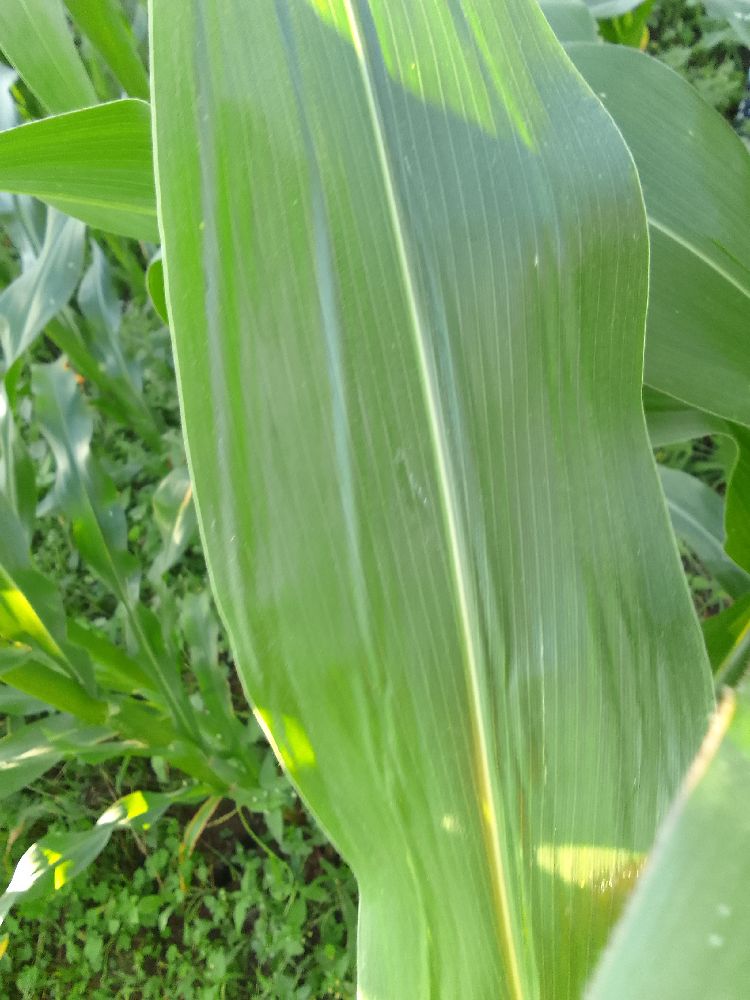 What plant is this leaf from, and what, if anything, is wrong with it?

maize, healthy
